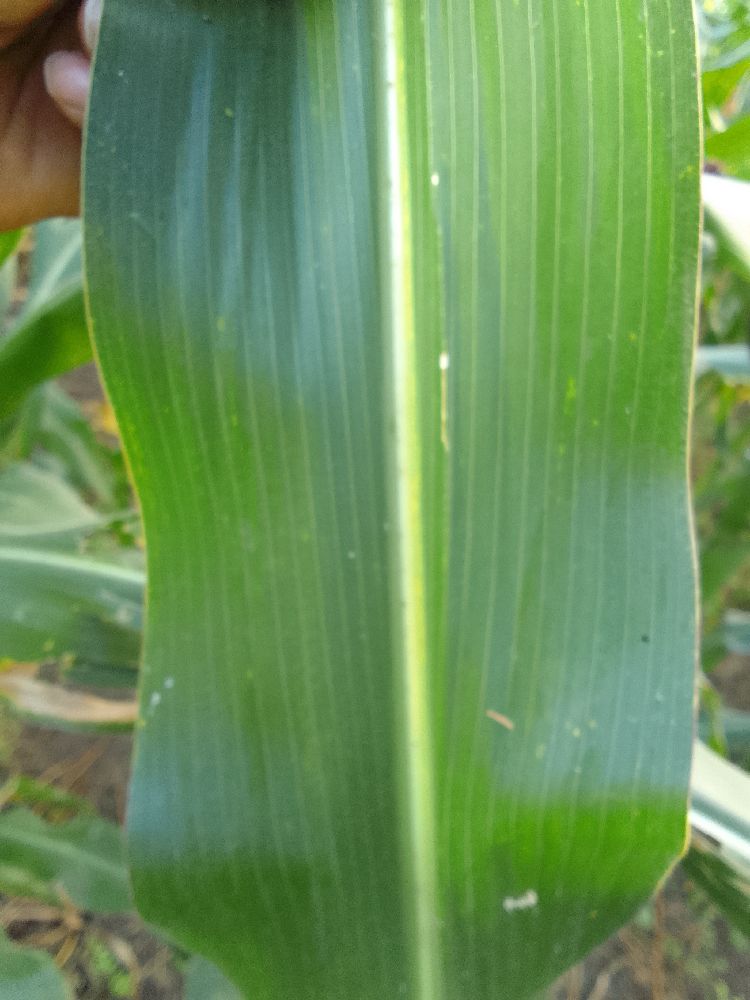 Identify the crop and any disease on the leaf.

maize, healthy
